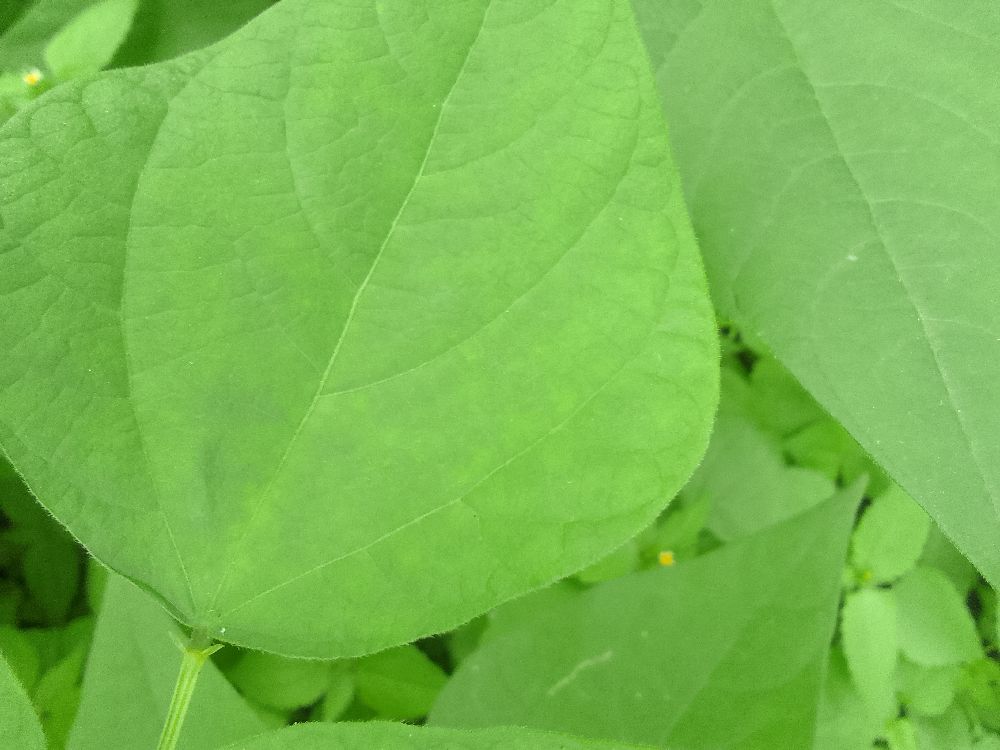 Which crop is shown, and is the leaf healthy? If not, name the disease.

common bean, healthy
